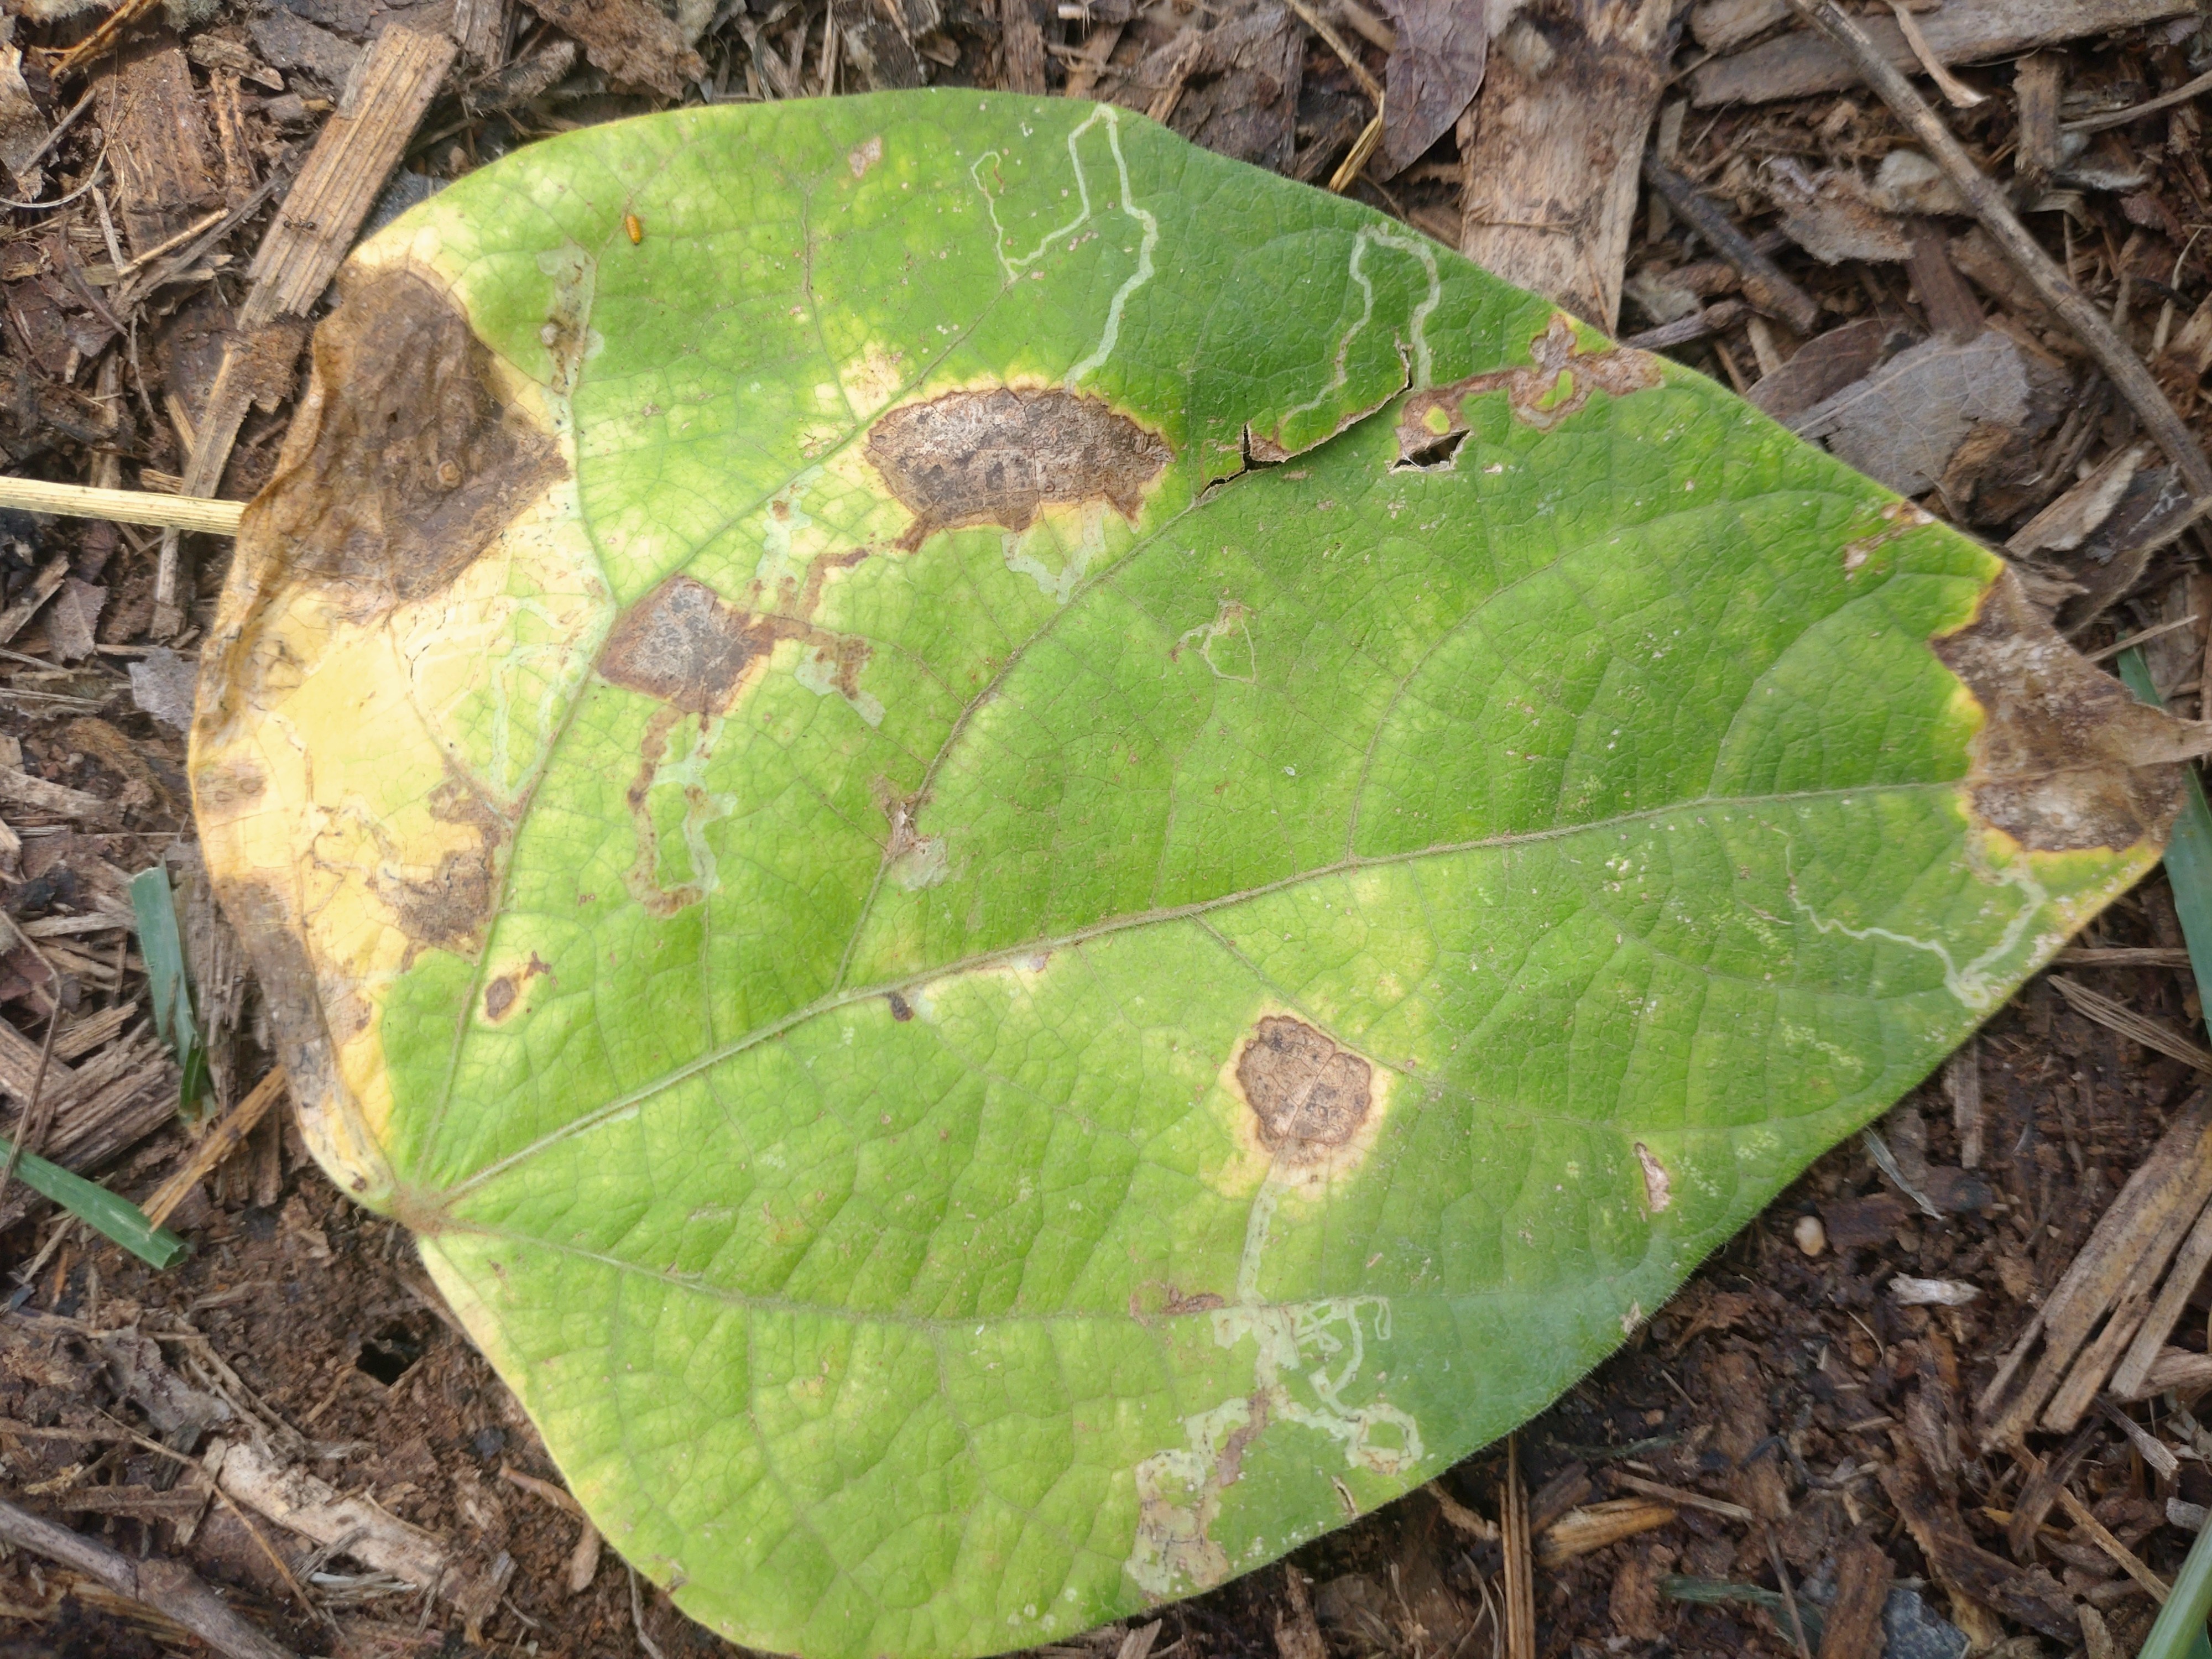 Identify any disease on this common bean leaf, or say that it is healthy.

anthracnose
